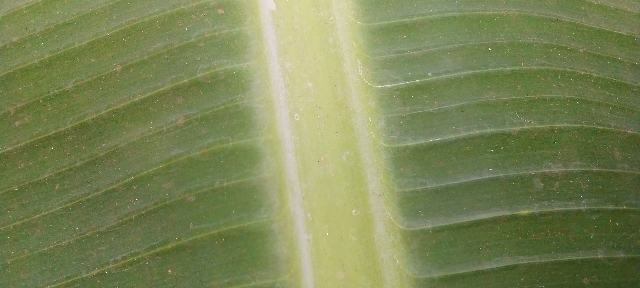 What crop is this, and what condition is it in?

banana, healthy
